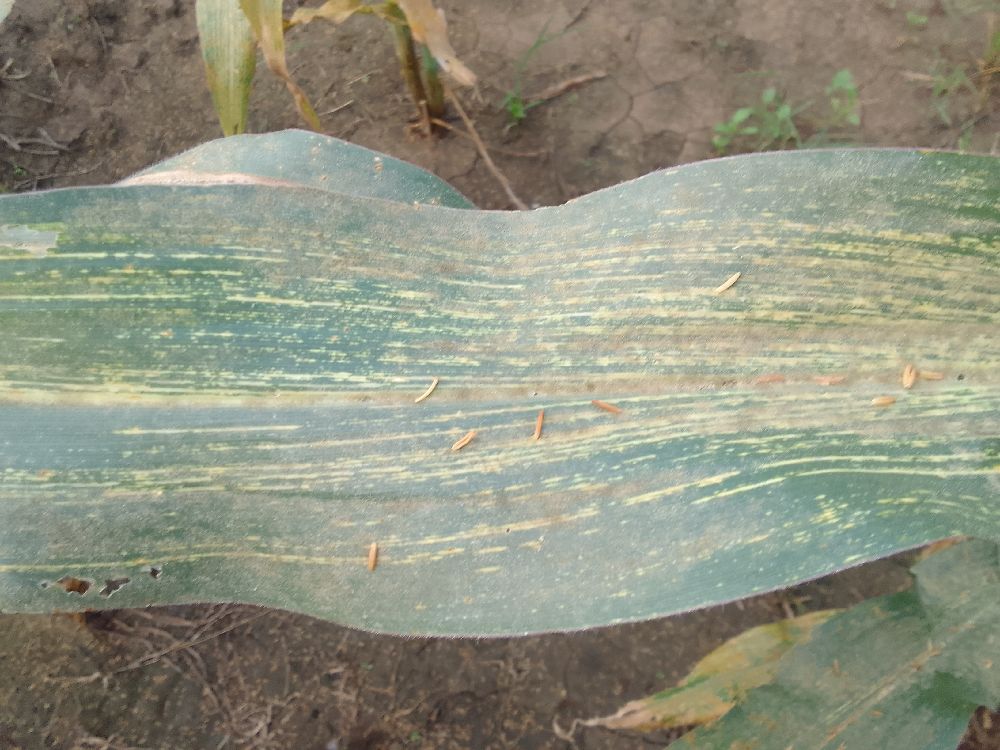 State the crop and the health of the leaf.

maize, maize streak virus
